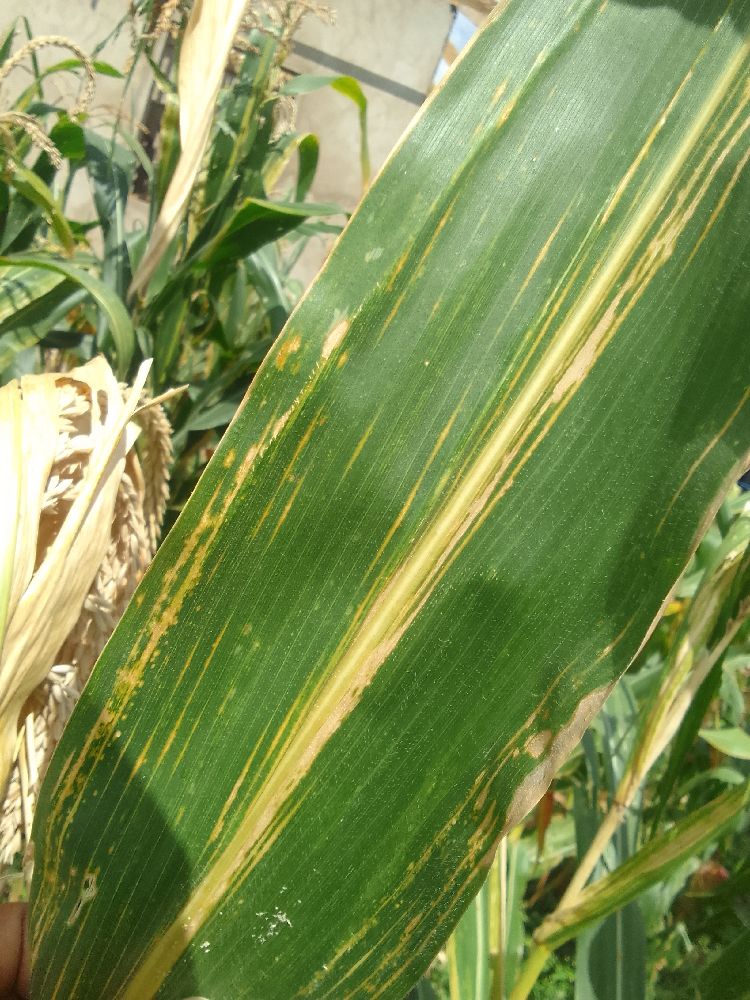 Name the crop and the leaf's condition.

maize, maize lethal necrosis
